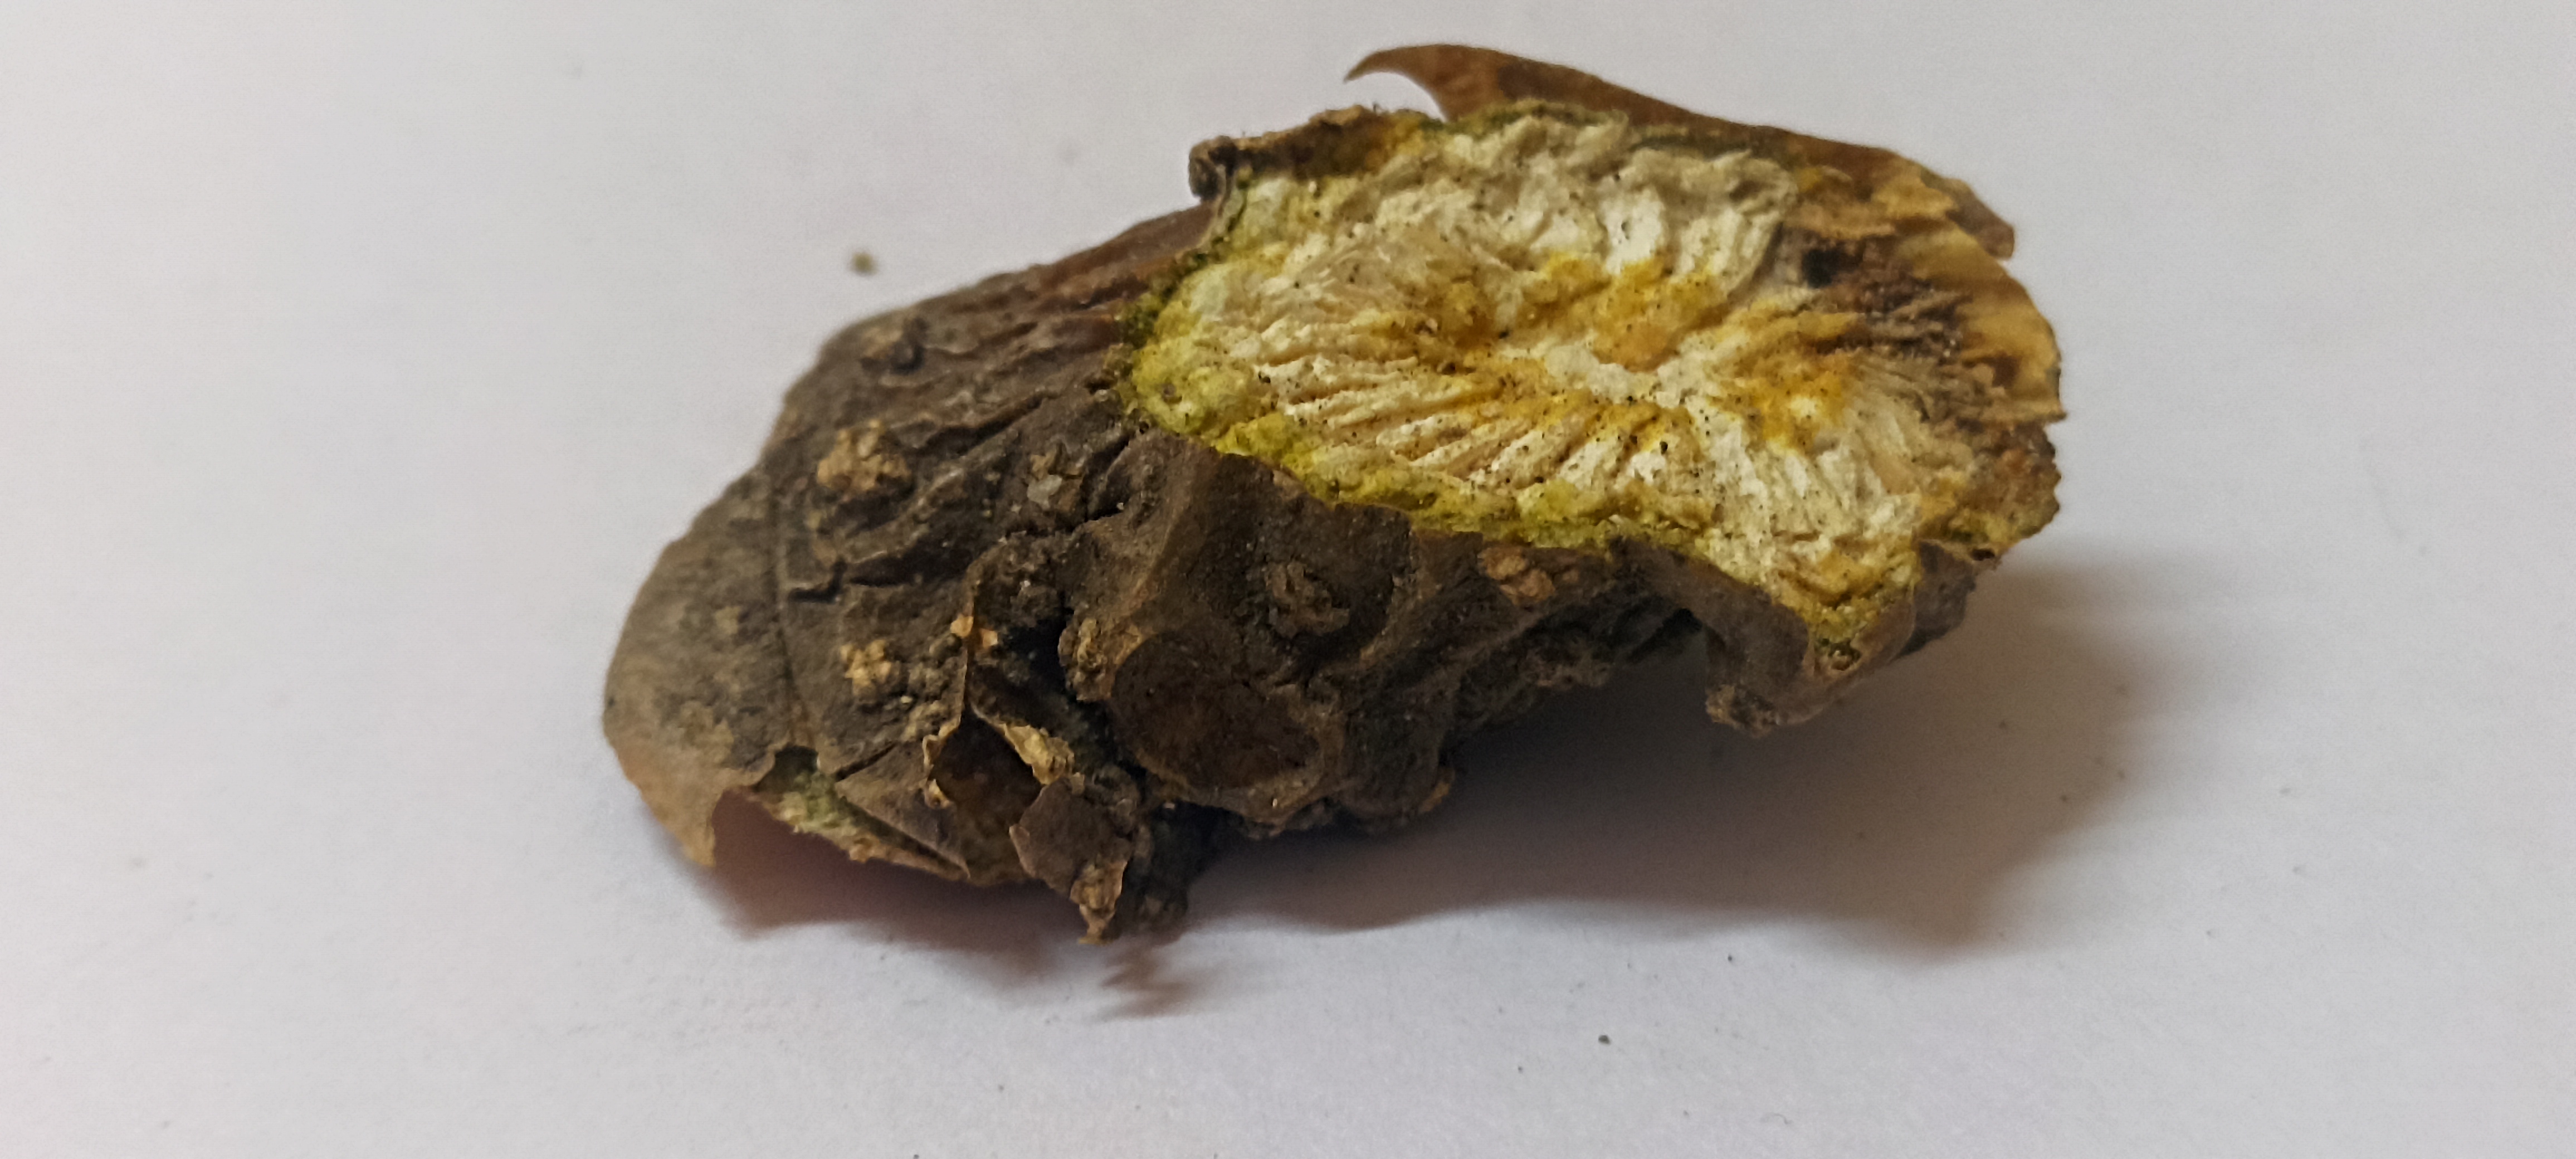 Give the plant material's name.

gulvel
